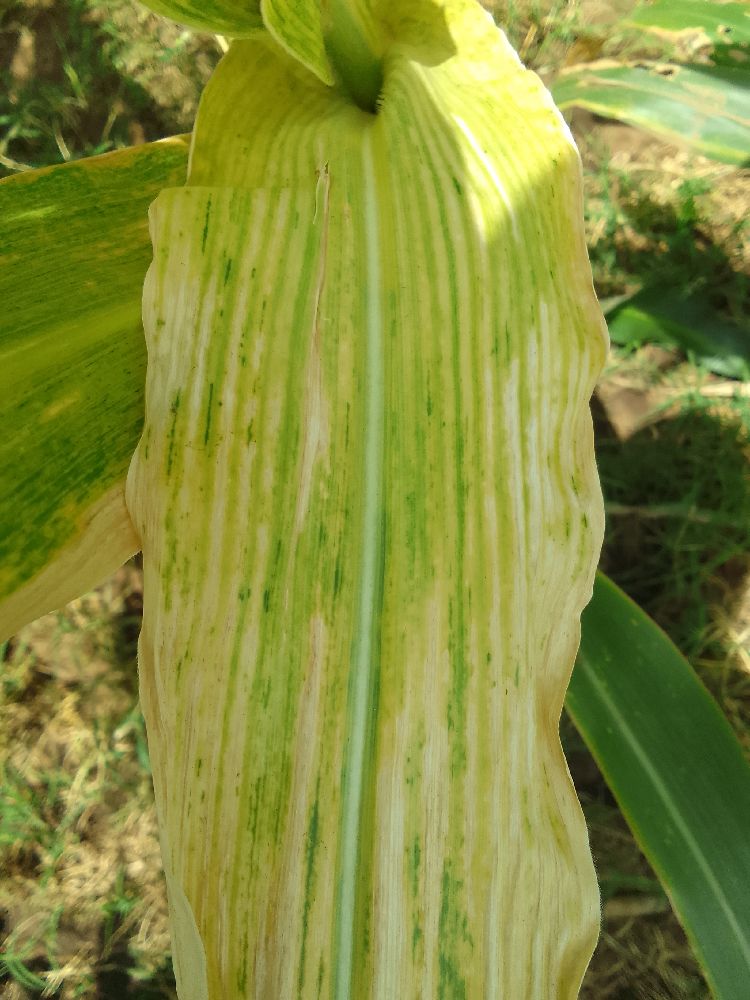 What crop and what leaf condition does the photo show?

maize, maize lethal necrosis
